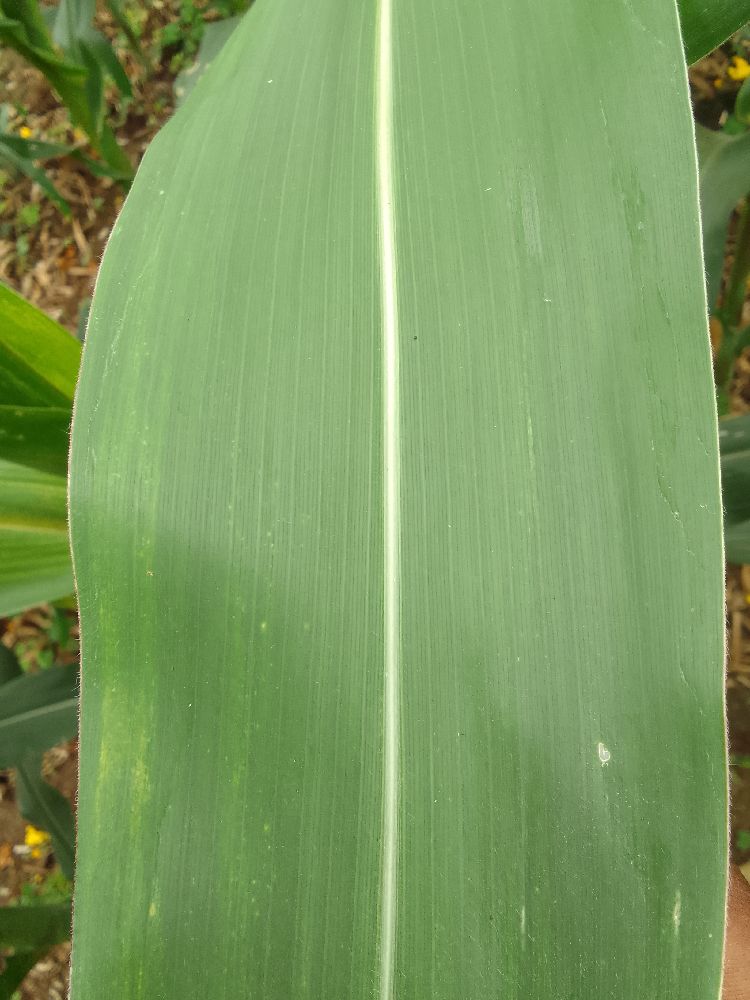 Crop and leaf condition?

maize, healthy
